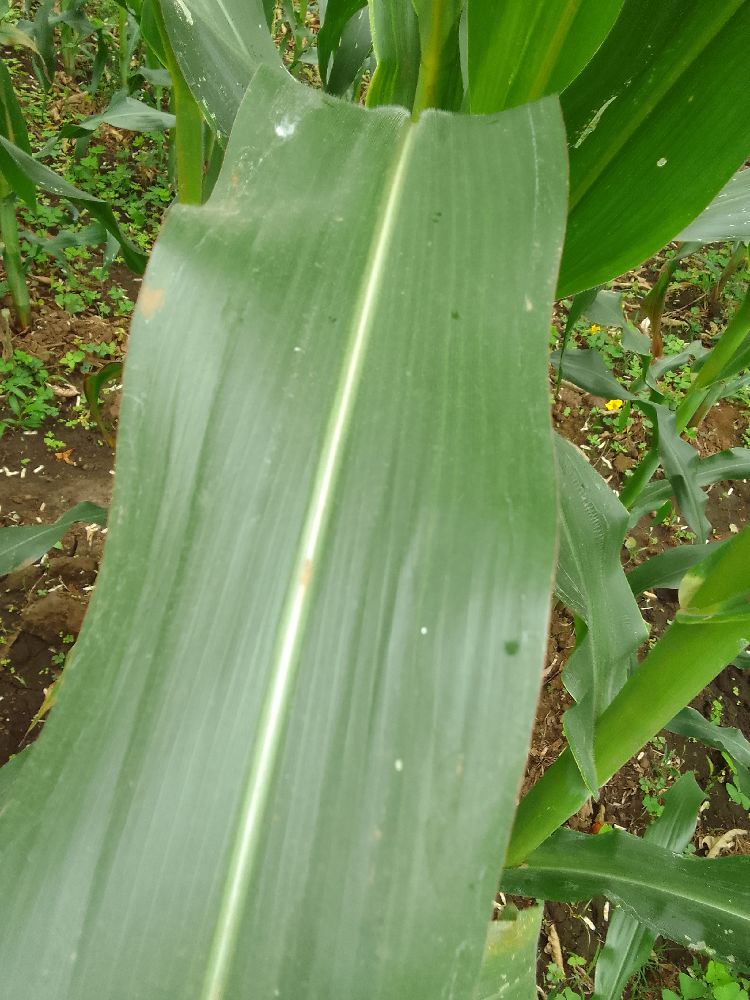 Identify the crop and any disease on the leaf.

maize, healthy
